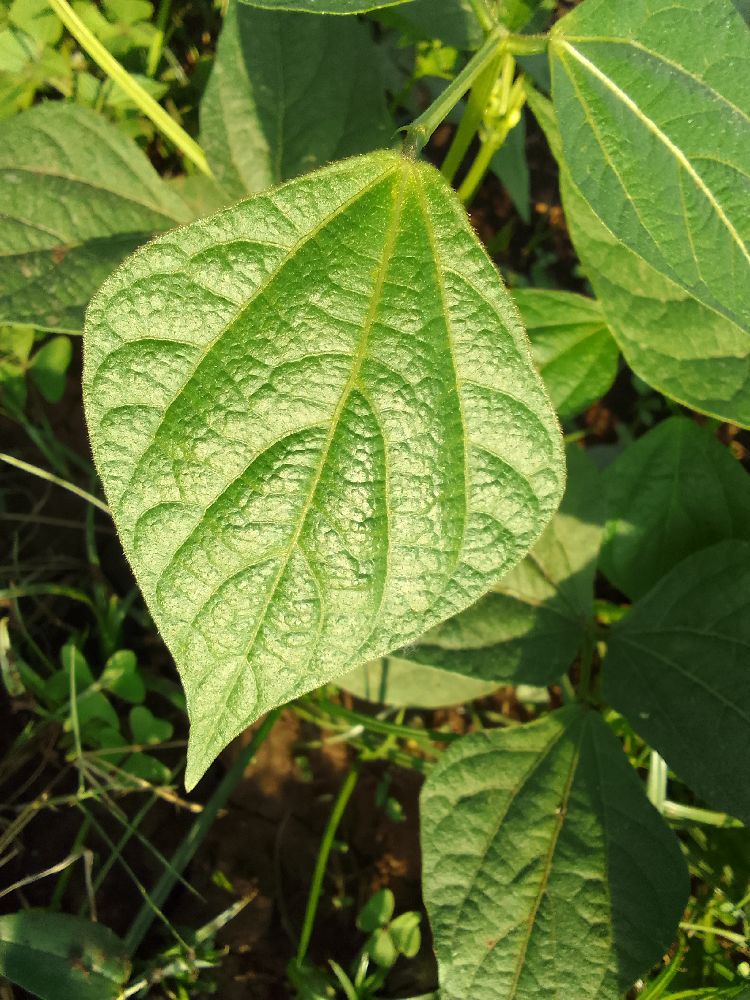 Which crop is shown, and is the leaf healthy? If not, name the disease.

common bean, healthy
